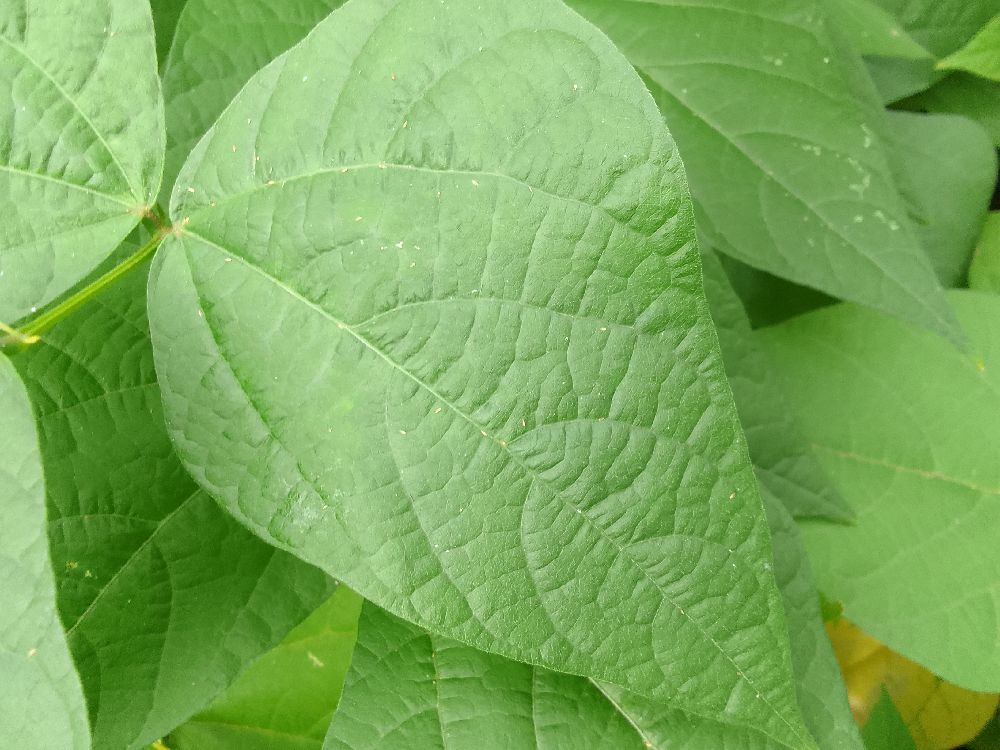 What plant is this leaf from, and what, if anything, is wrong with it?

common bean, healthy
